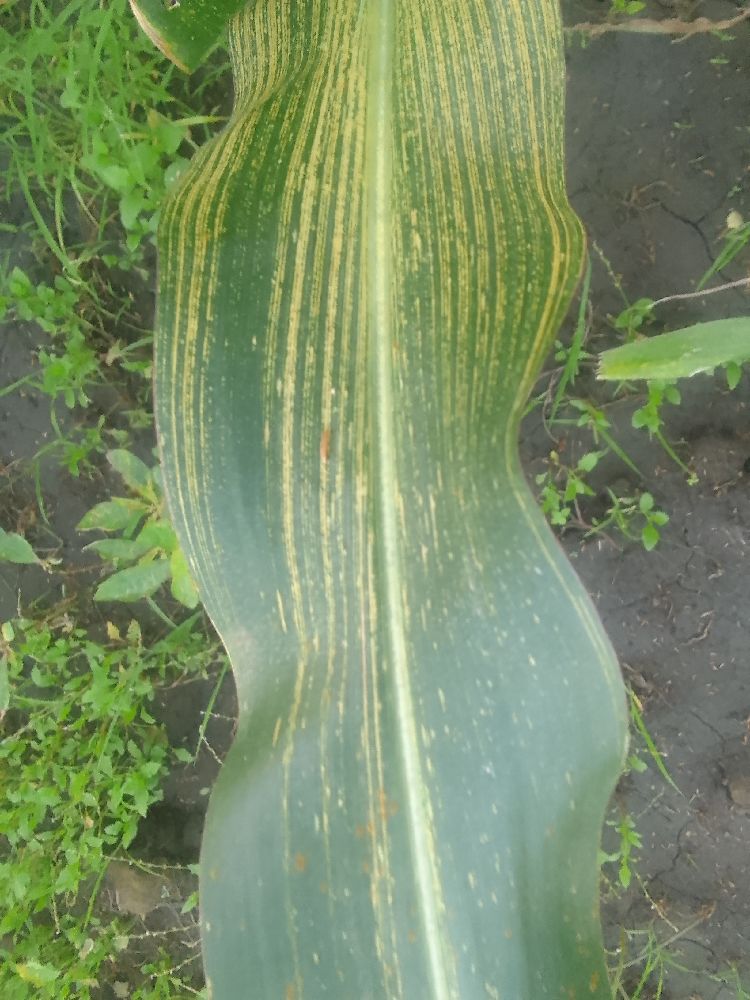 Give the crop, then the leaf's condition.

maize, maize streak virus
